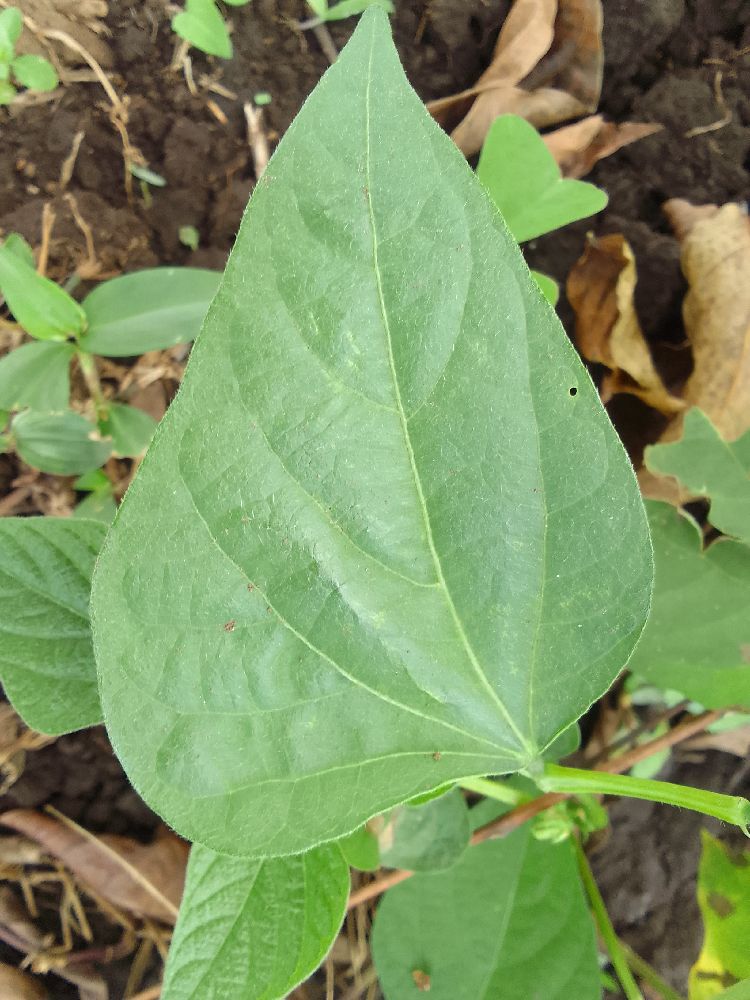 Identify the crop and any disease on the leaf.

common bean, healthy
